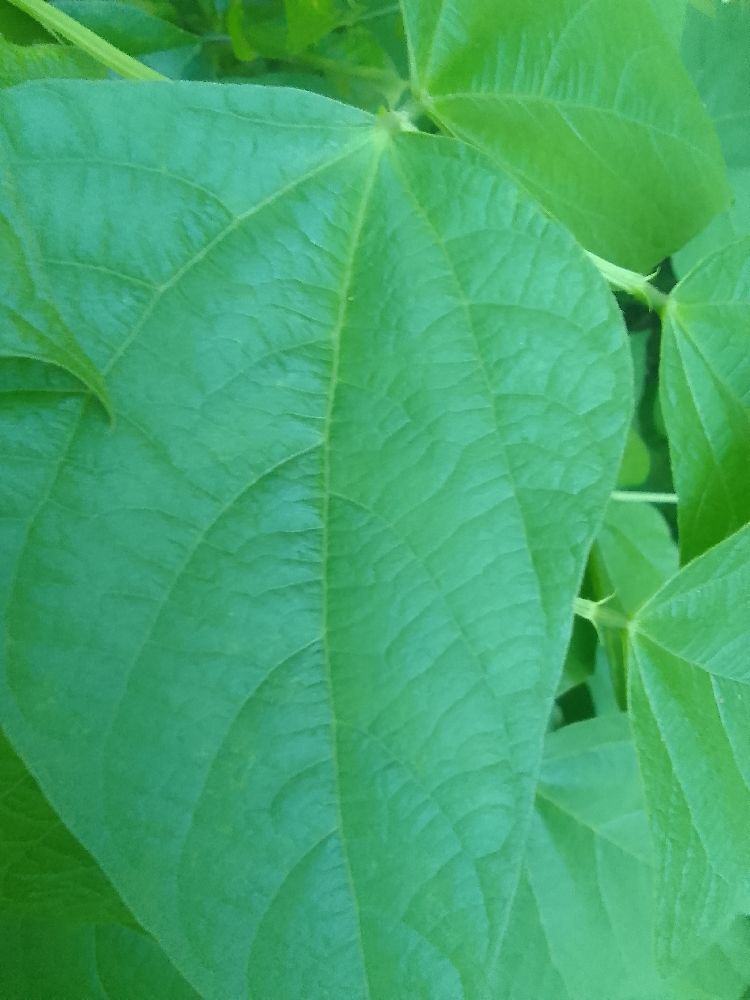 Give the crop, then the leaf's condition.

common bean, healthy
